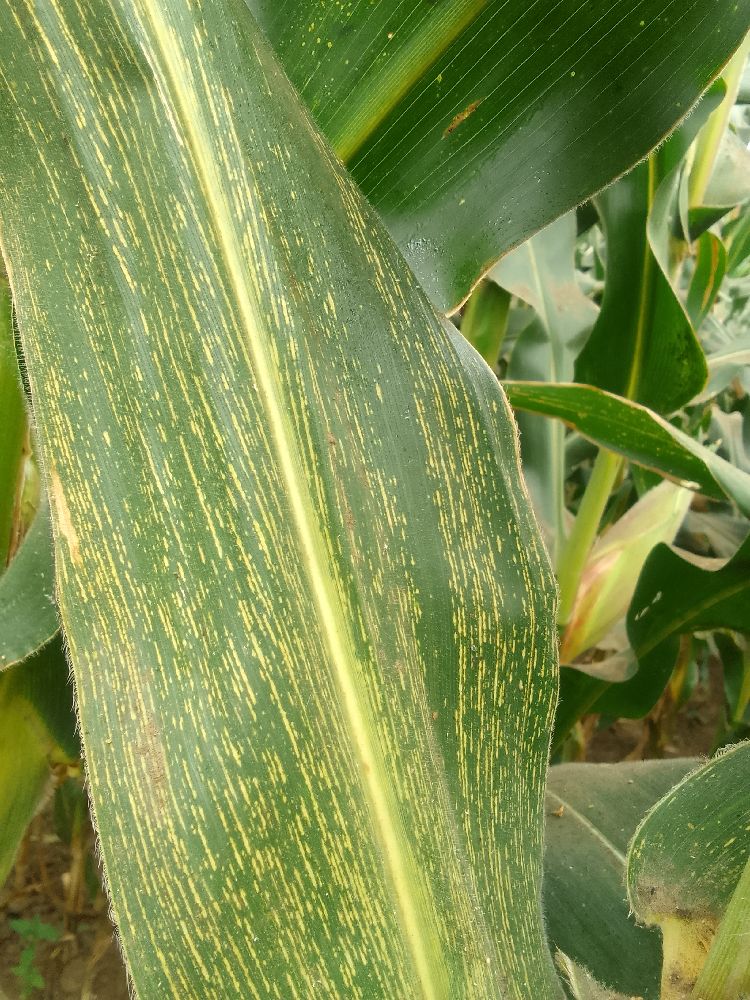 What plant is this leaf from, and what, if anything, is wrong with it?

maize, maize streak virus
